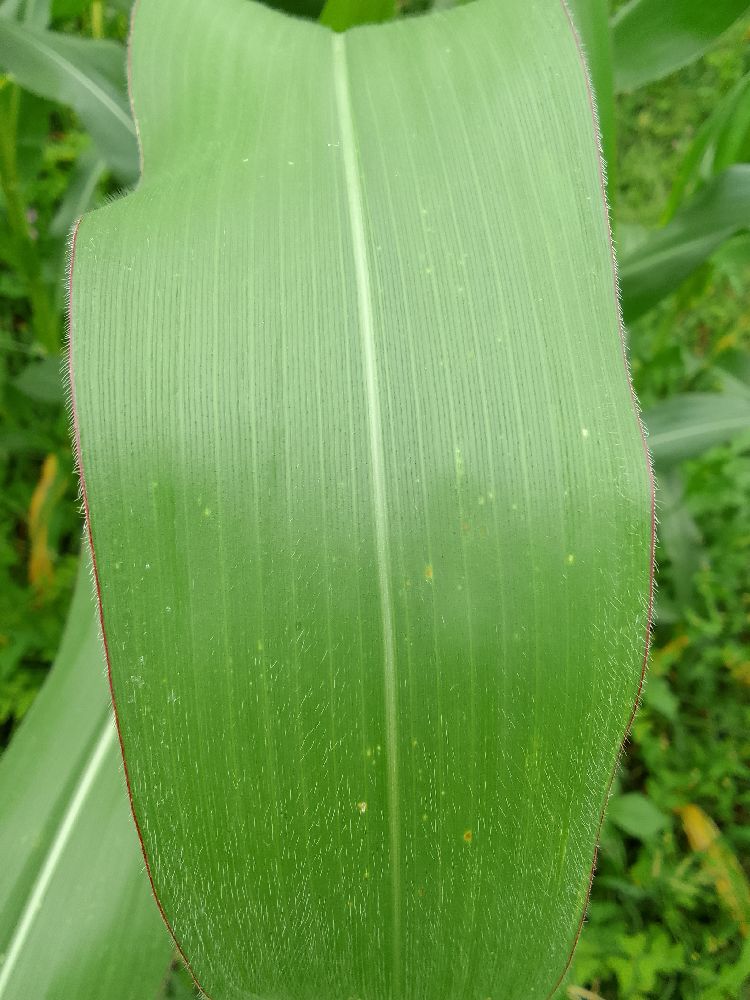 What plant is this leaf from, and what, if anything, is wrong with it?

maize, healthy
